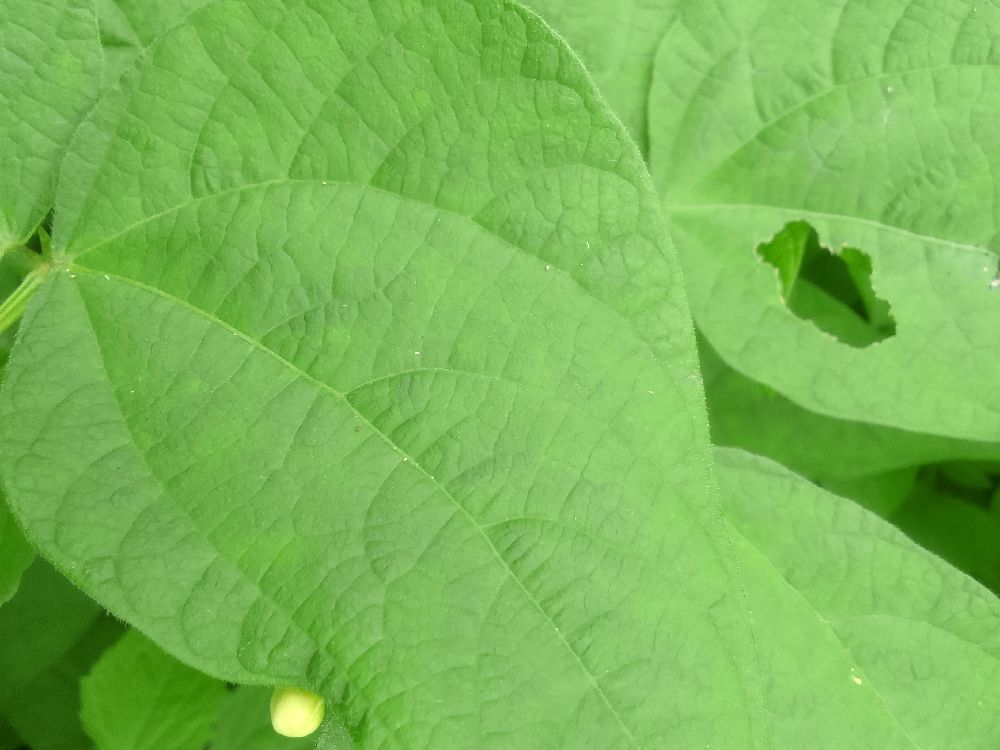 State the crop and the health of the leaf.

common bean, healthy
